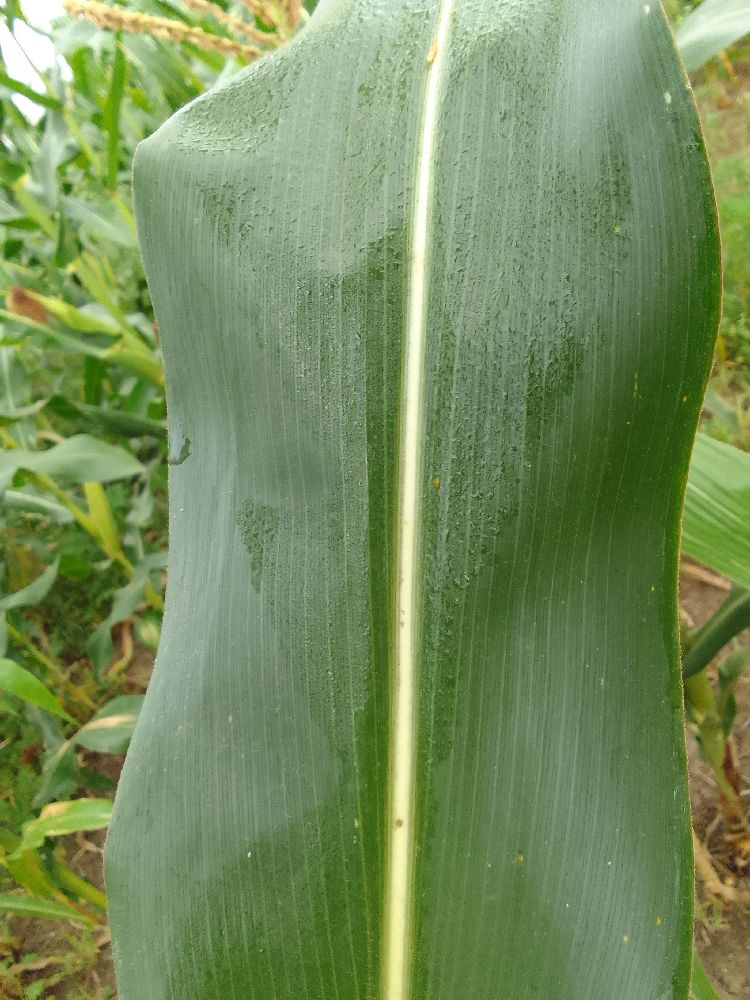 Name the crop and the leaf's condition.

maize, healthy
